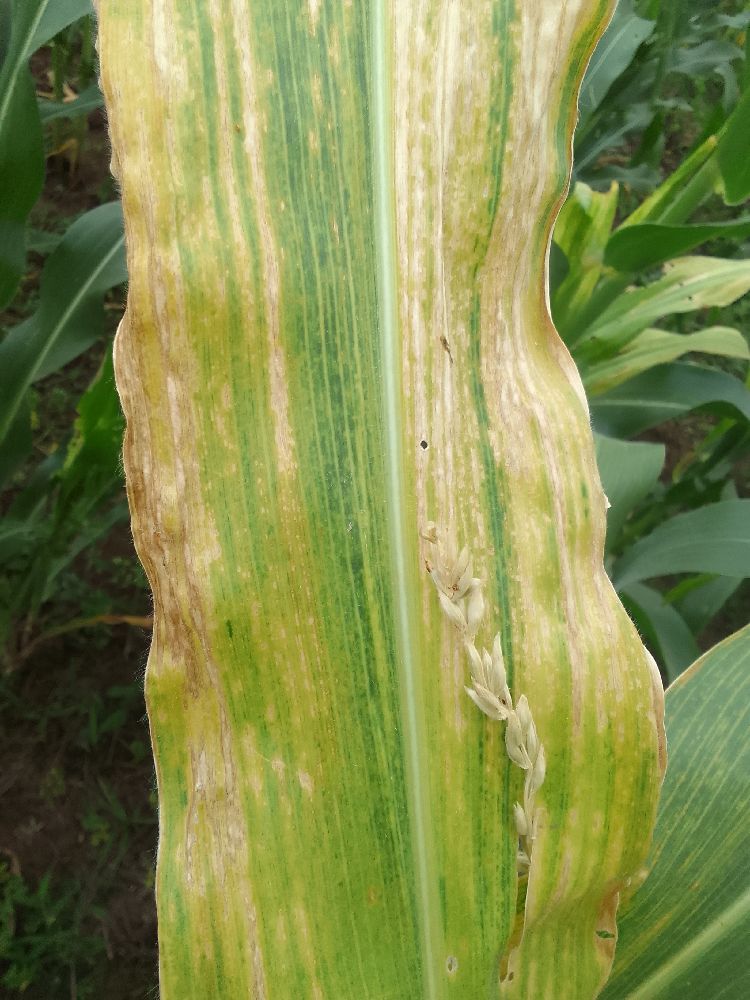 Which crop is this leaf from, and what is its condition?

maize, maize lethal necrosis
